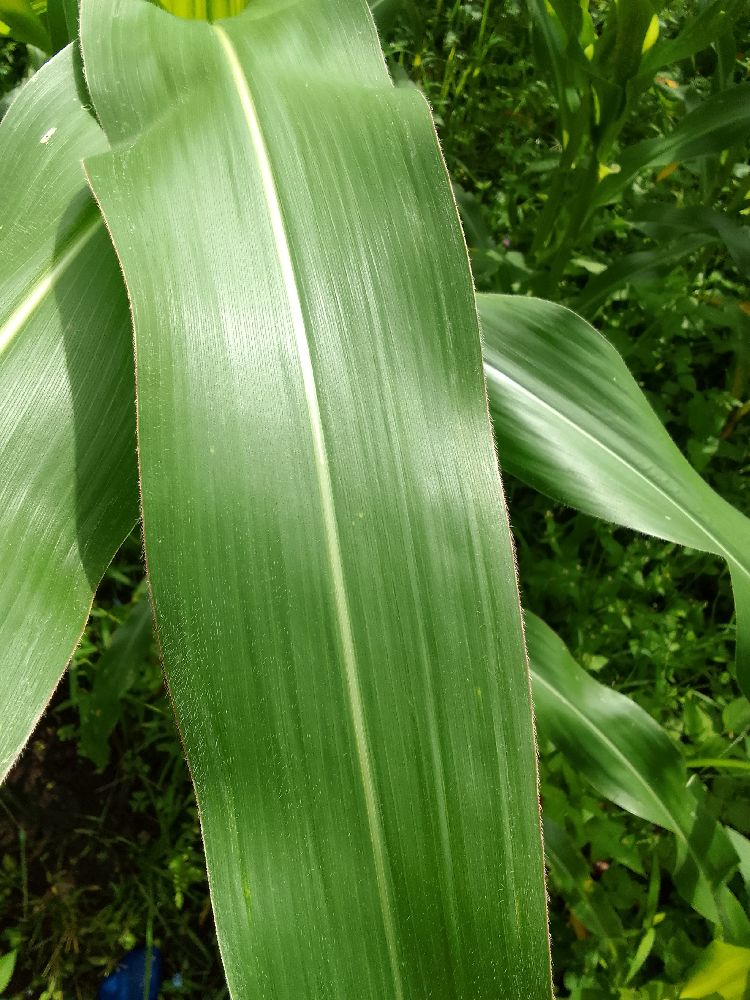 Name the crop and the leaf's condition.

maize, healthy
